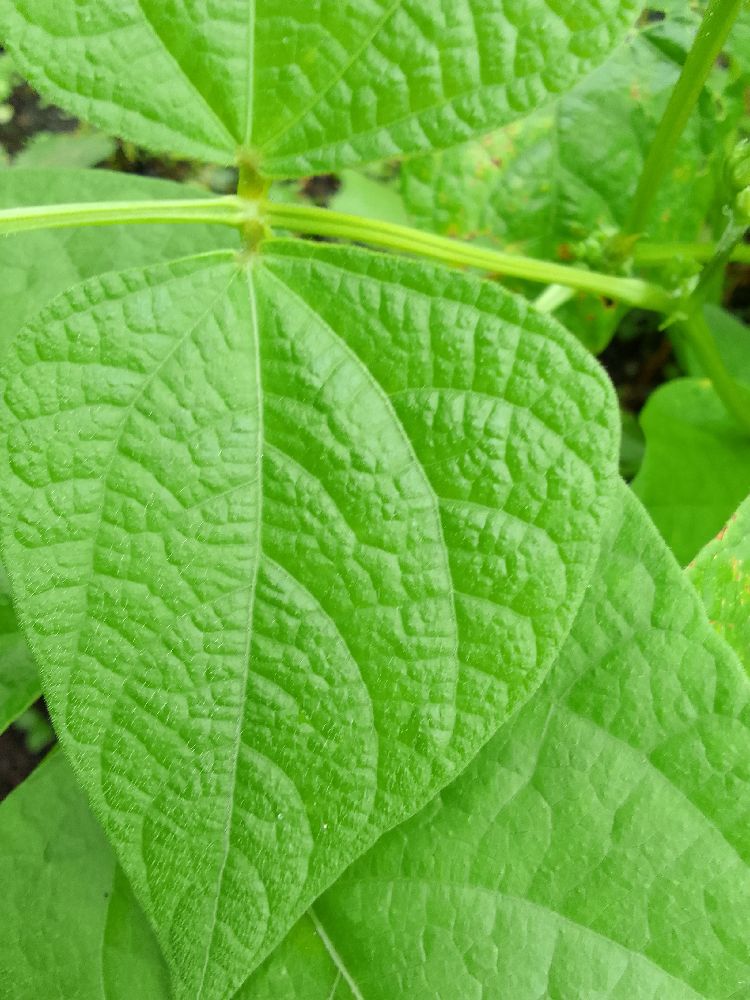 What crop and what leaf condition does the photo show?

common bean, healthy
